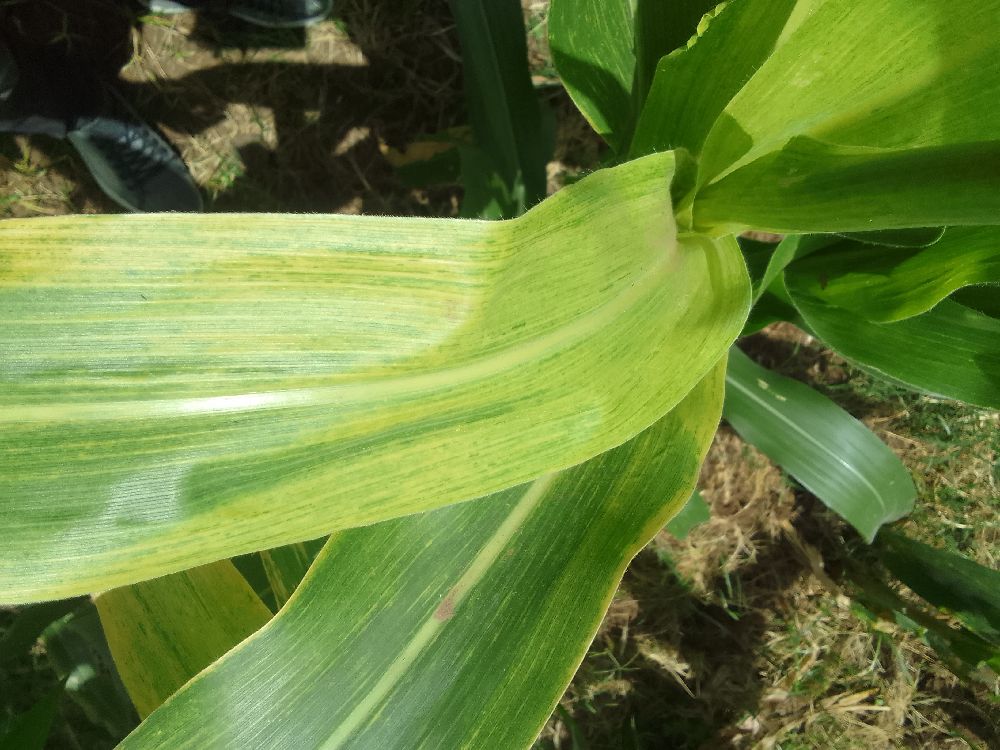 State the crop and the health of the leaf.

maize, maize lethal necrosis
